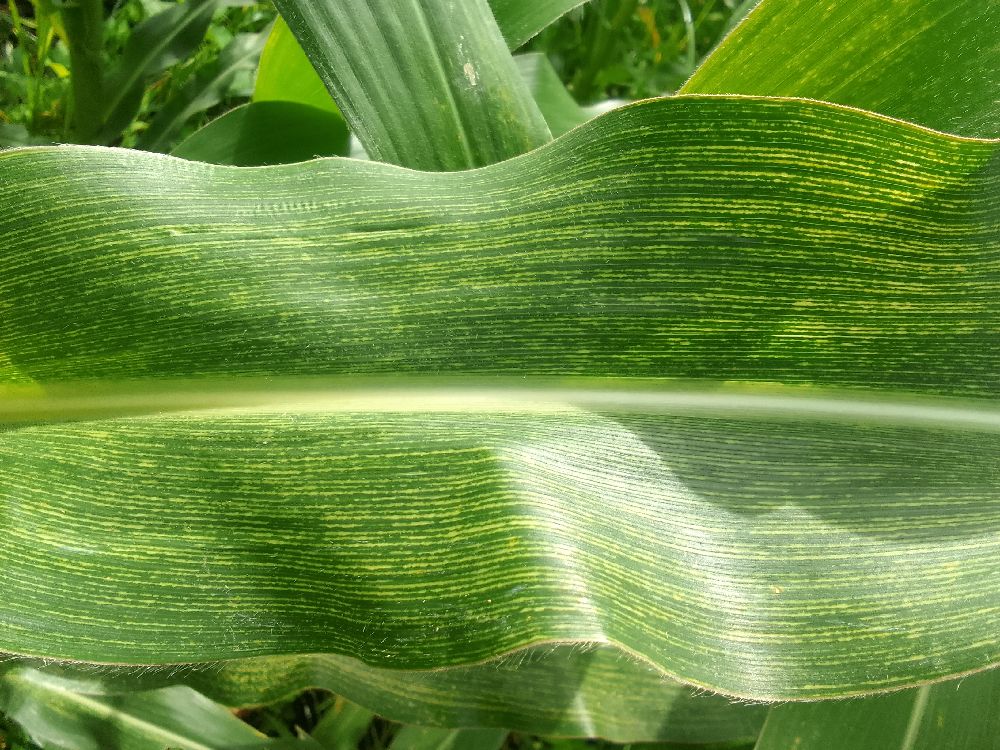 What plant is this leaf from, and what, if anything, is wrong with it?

maize, maize streak virus
